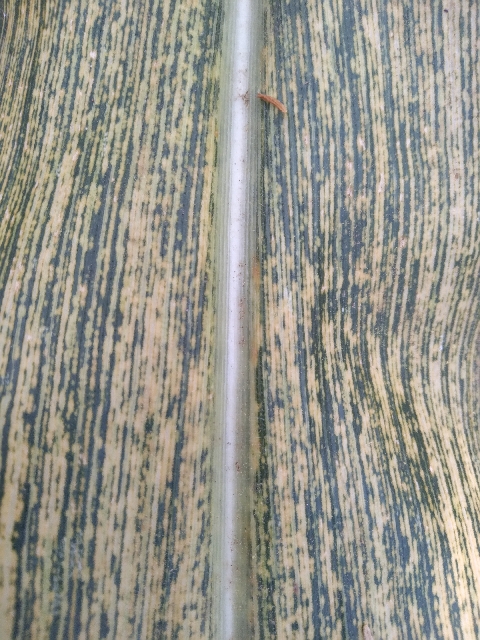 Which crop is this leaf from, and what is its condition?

maize, maize streak virus
